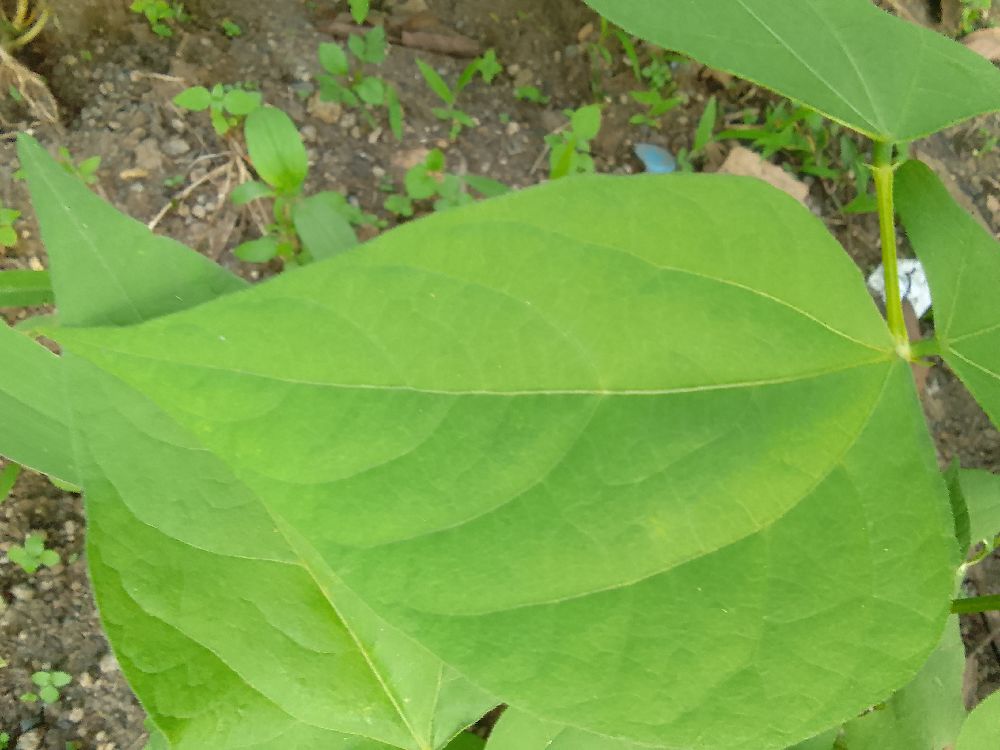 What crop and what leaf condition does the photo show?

common bean, healthy
